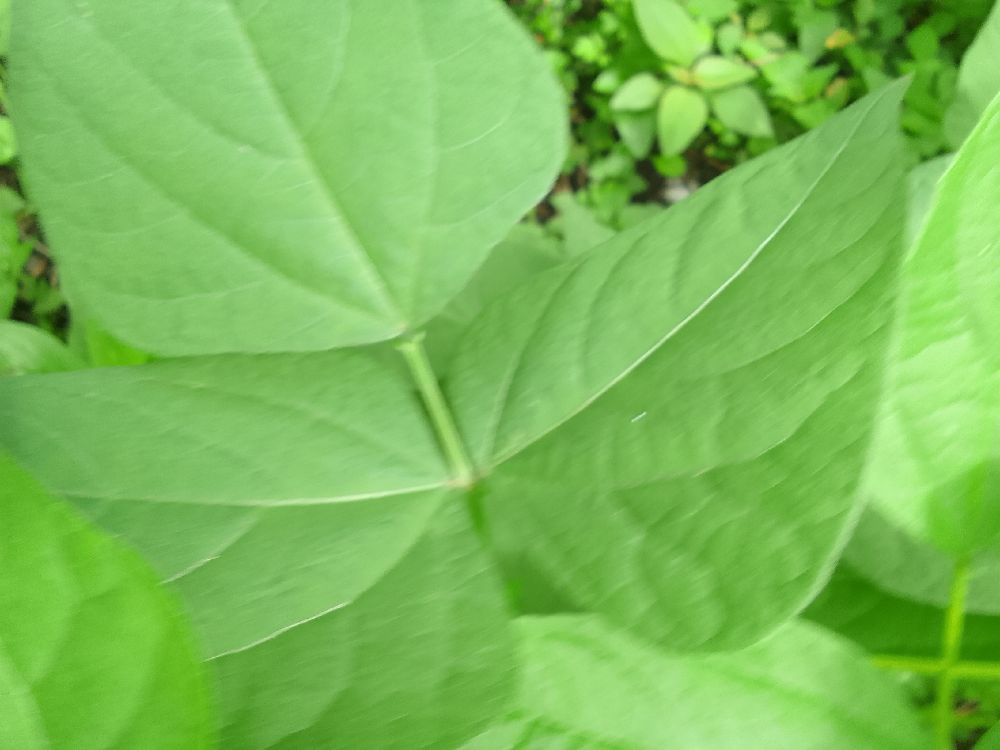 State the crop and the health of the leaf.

common bean, healthy
